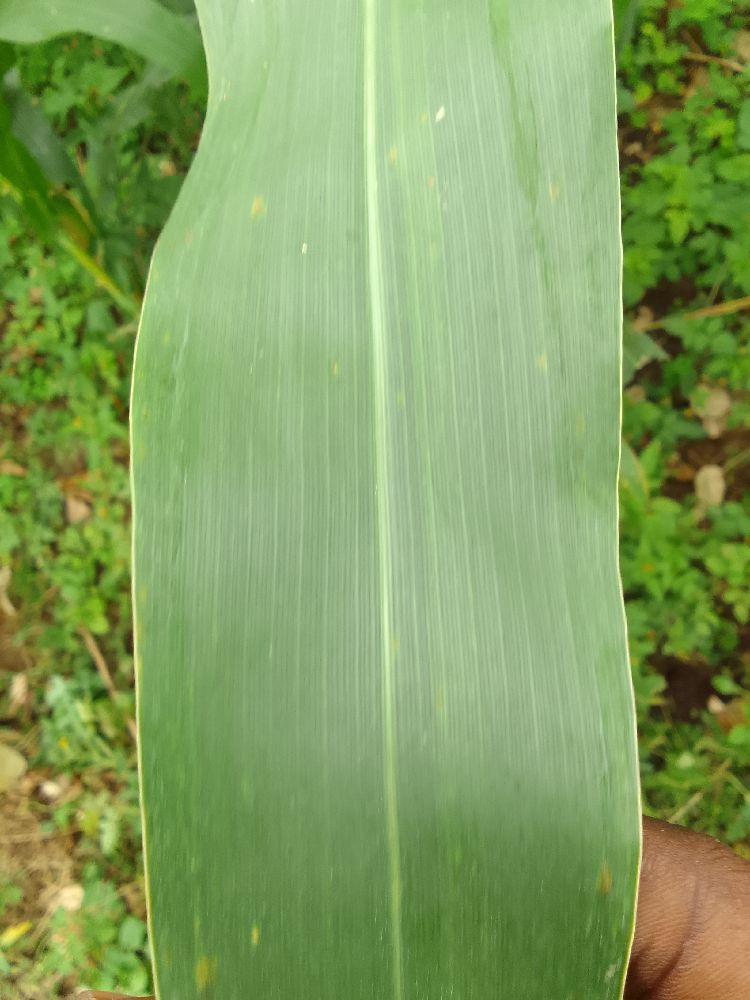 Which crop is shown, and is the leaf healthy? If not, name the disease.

maize, healthy
